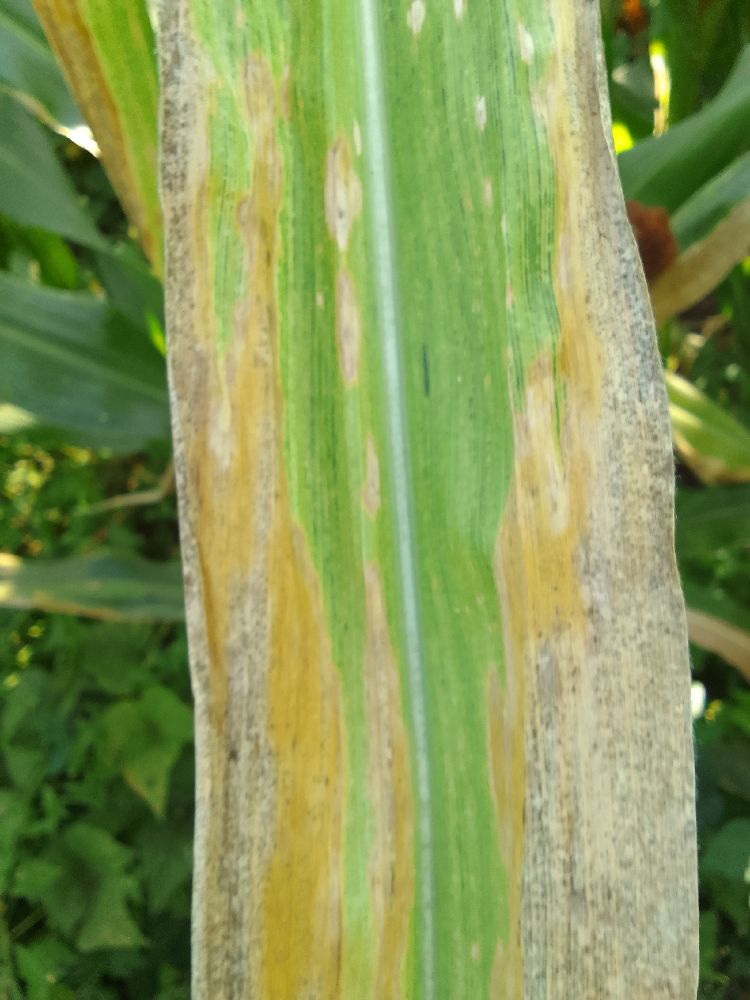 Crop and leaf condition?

maize, maize lethal necrosis
